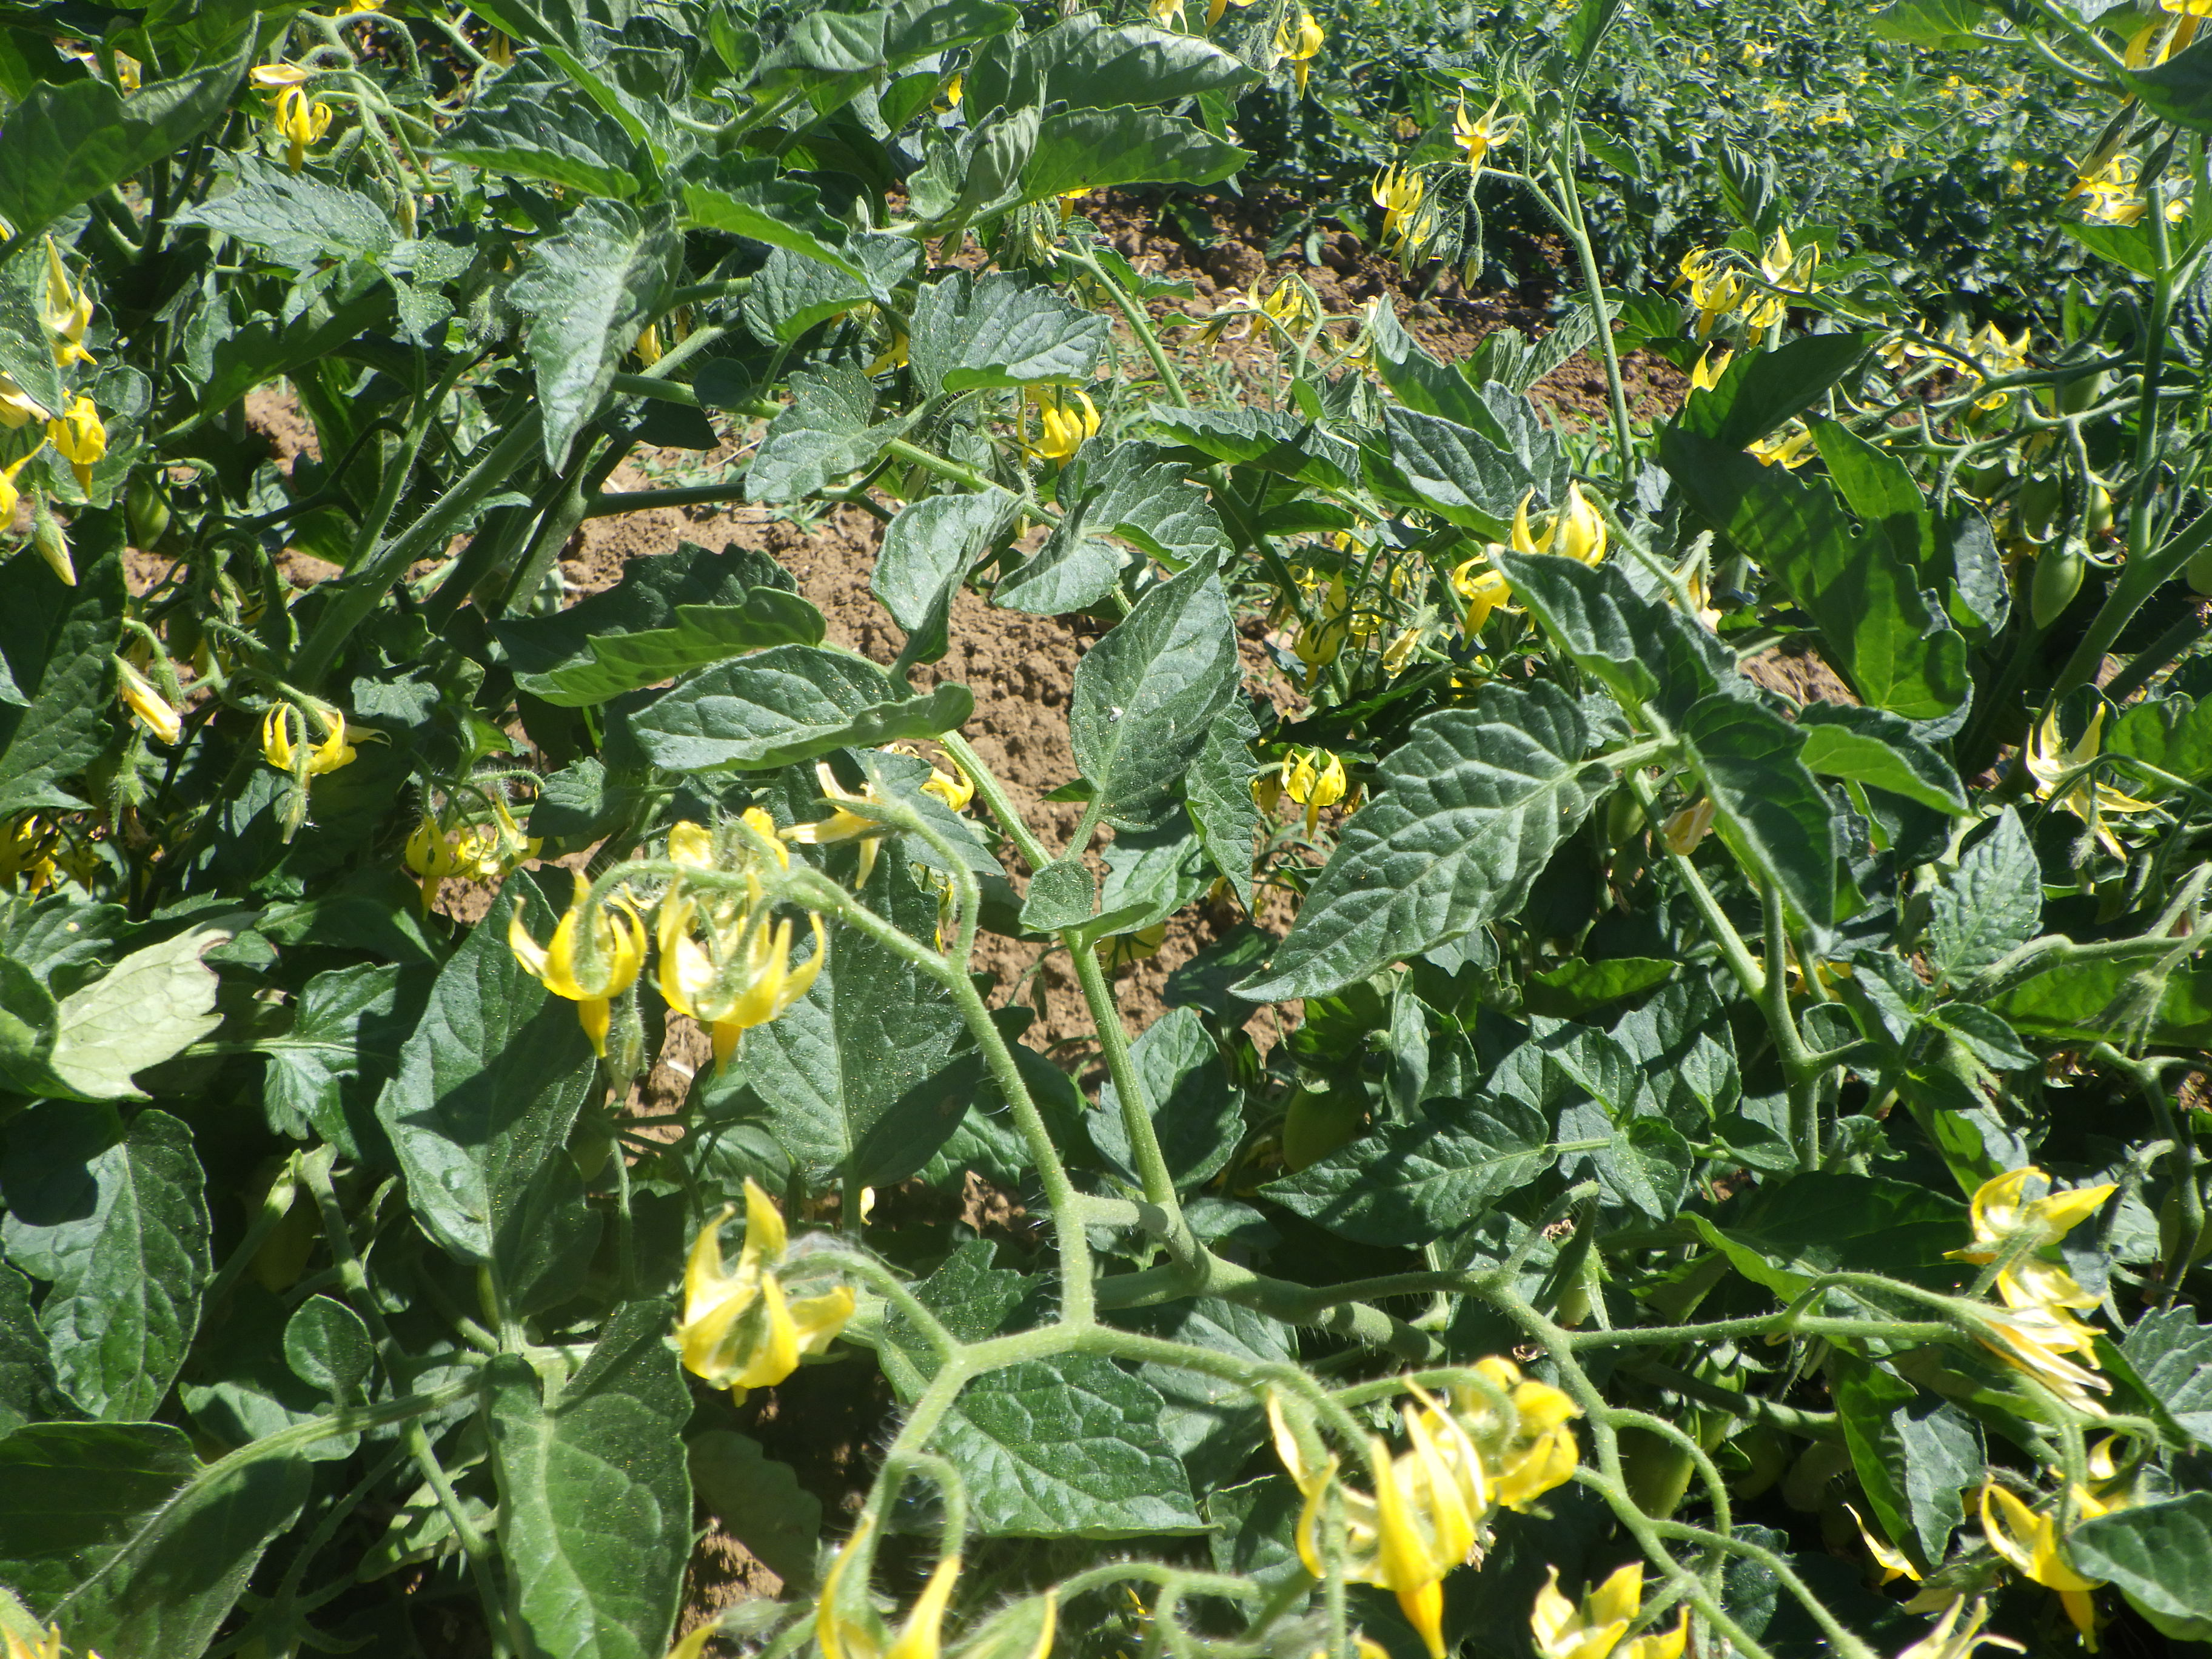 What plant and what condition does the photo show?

tomato, healthy
